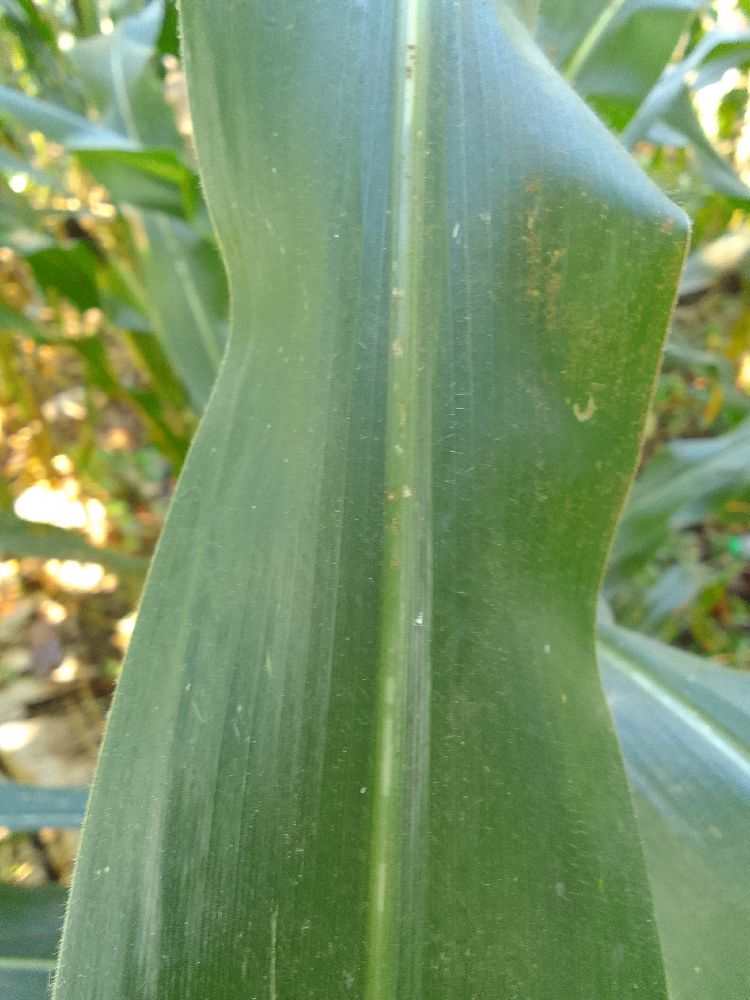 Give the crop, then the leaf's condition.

maize, healthy
